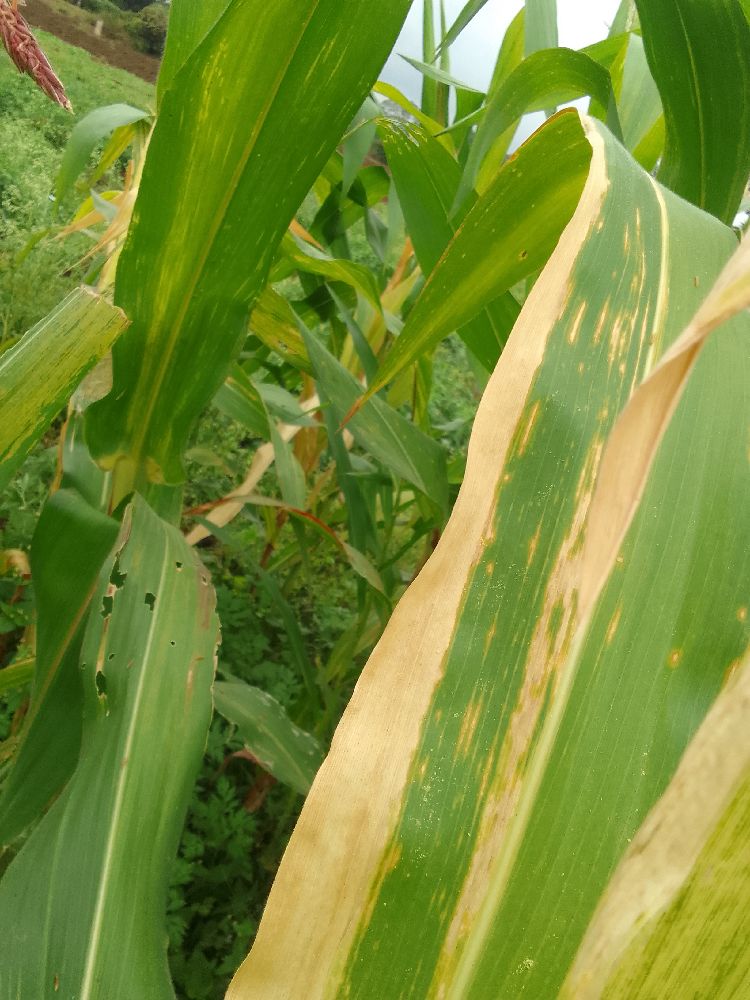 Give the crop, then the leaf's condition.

maize, maize lethal necrosis
